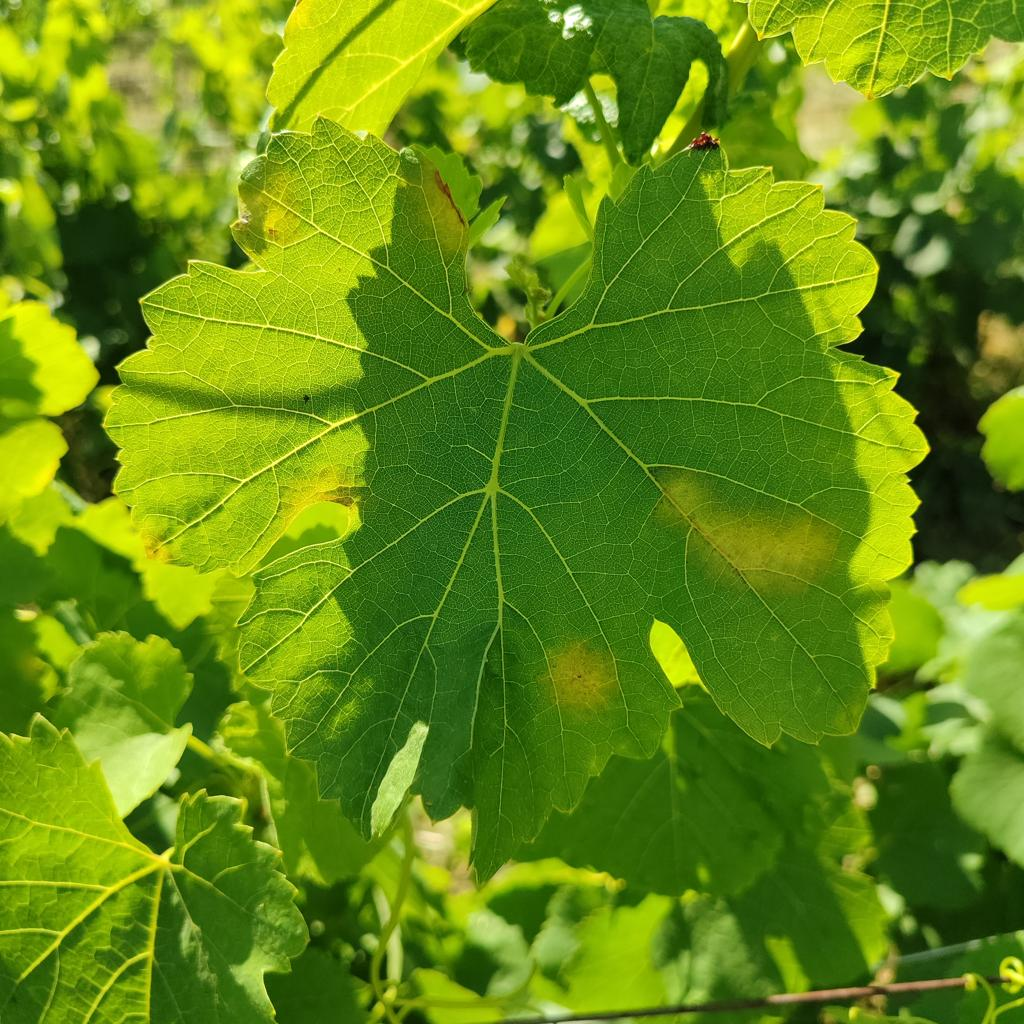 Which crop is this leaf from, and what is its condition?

grapevine, downy mildew
